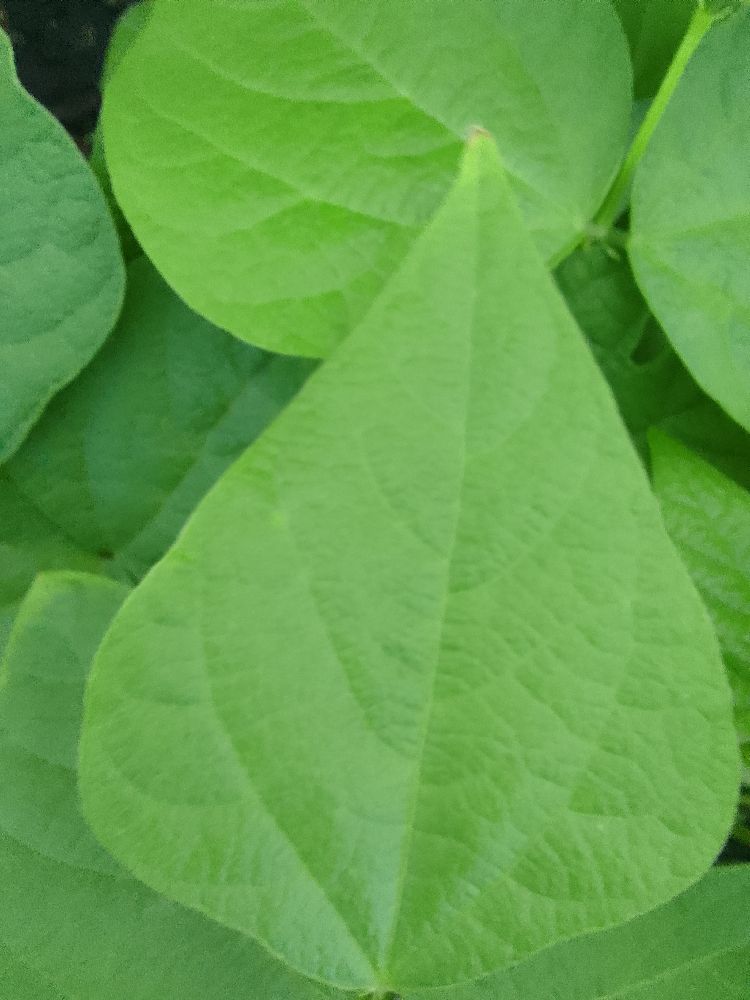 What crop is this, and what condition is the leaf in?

common bean, healthy
